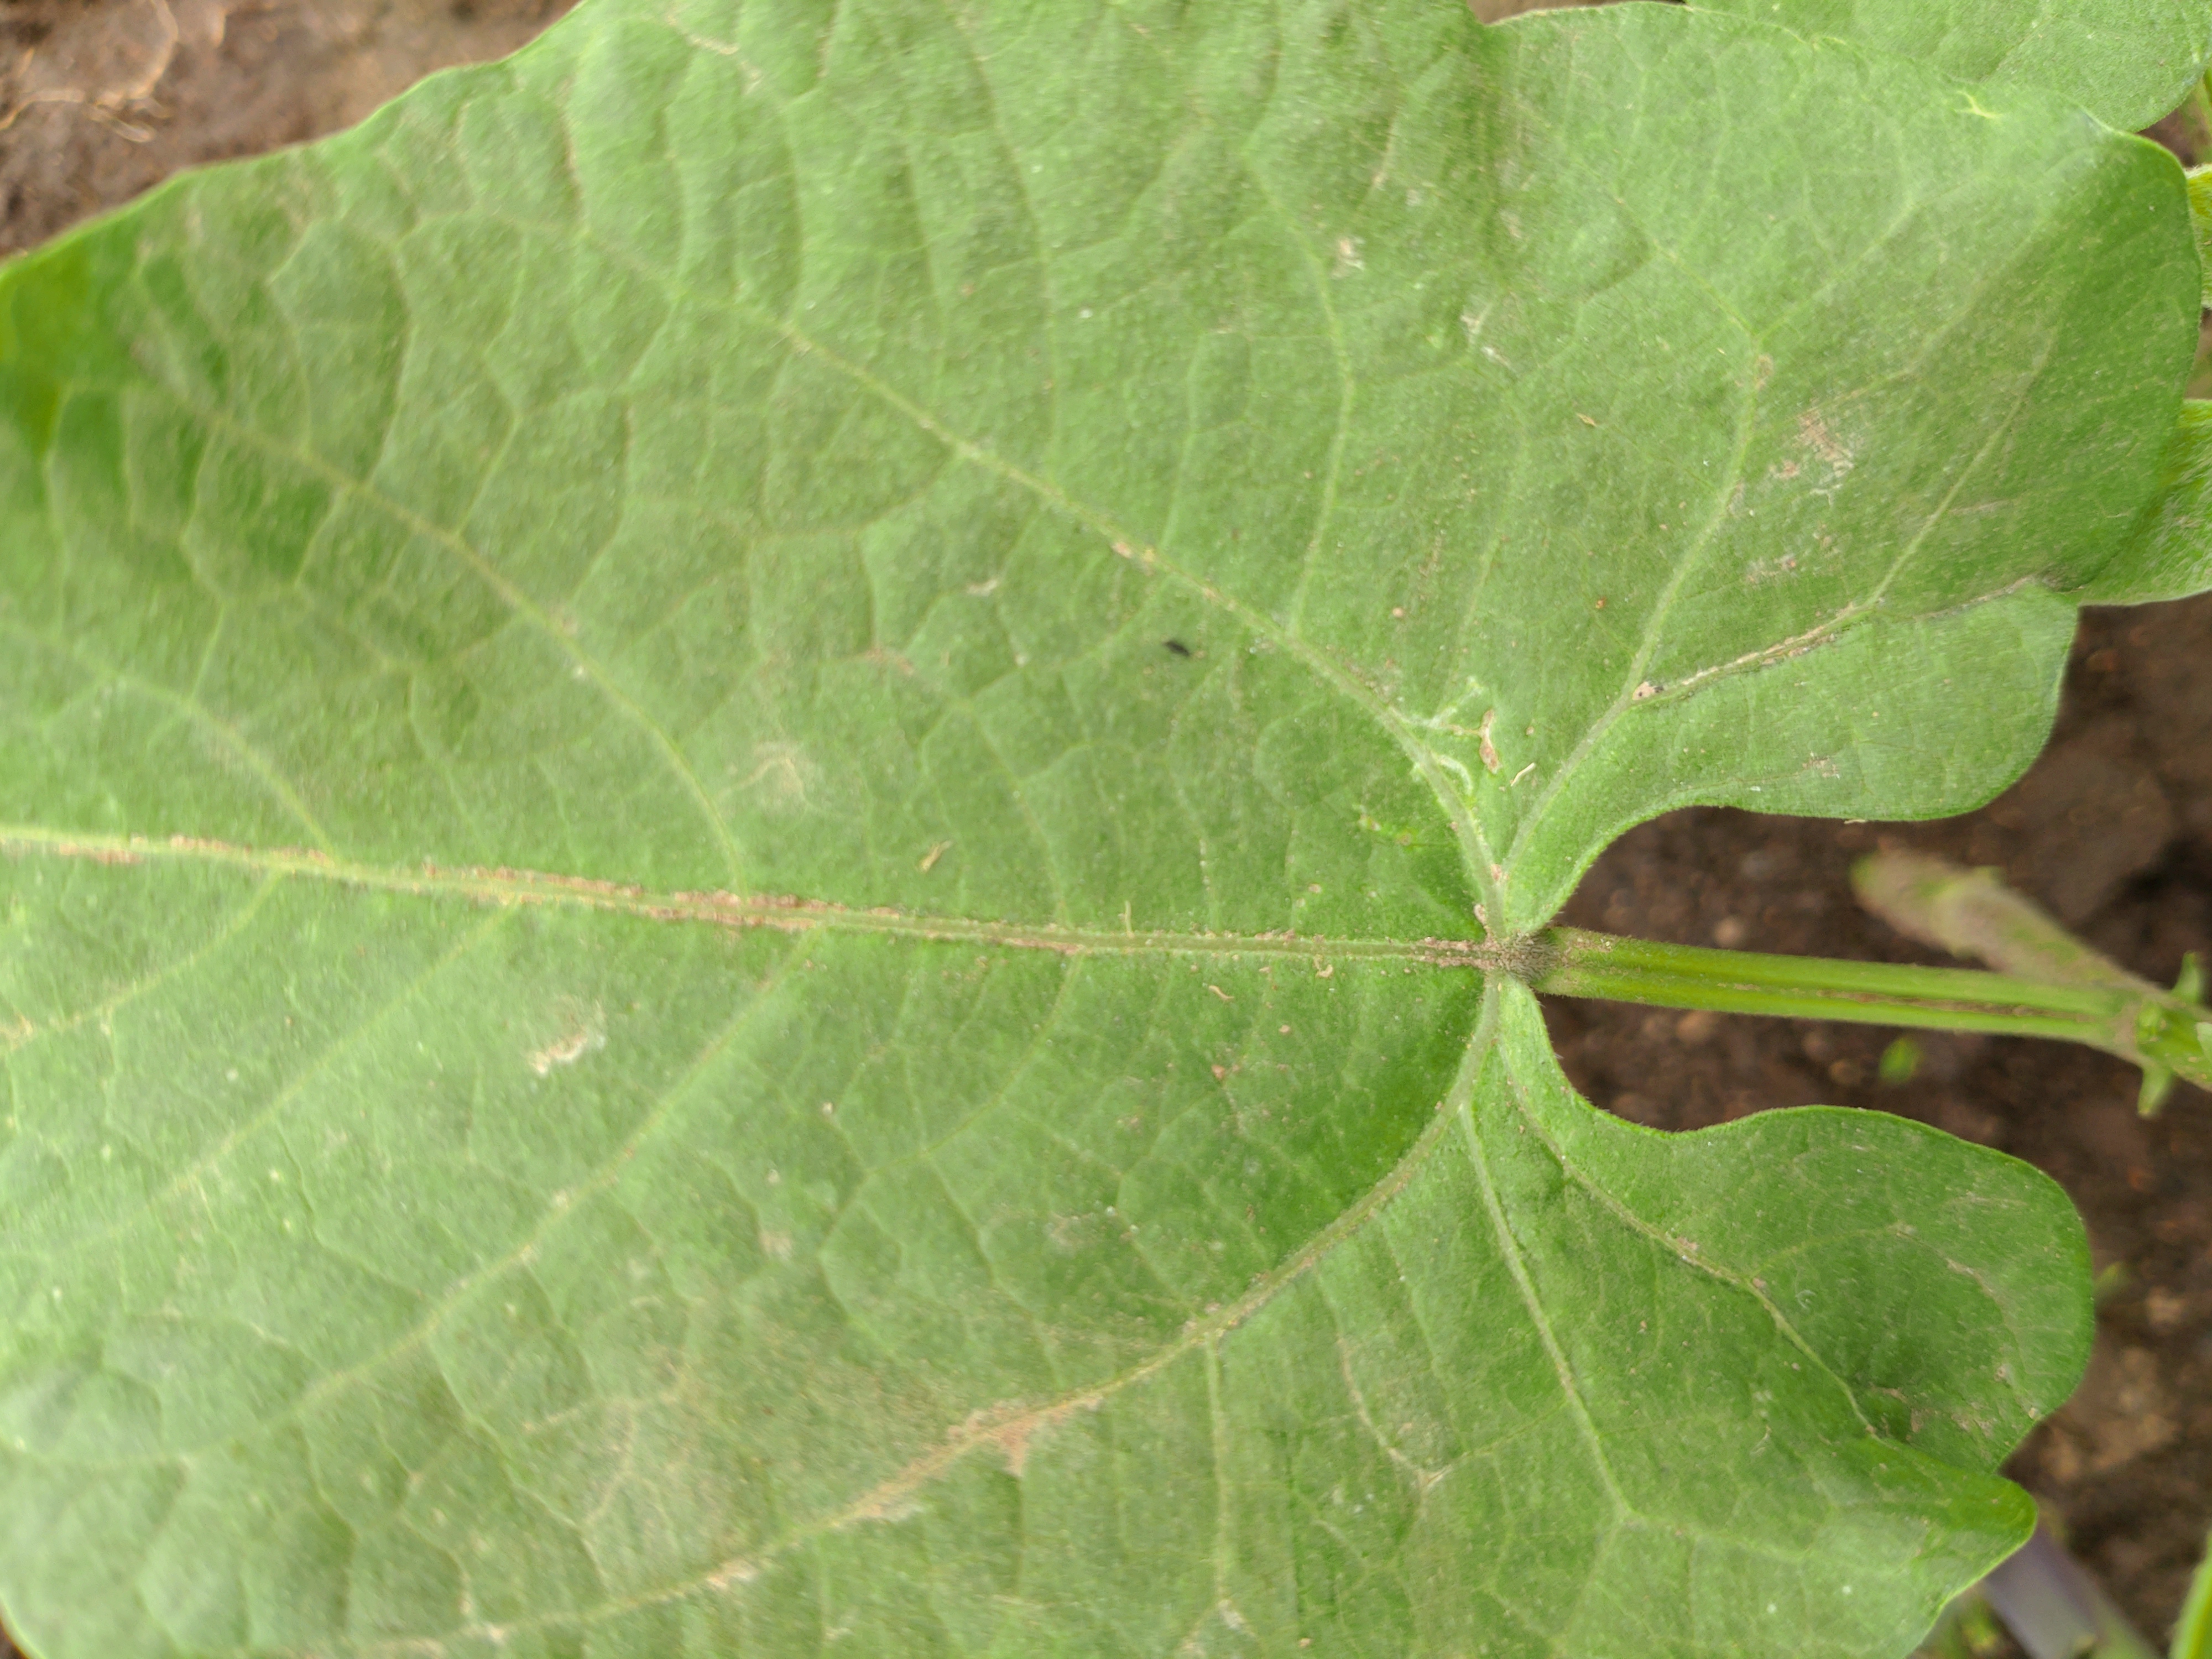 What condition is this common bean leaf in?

healthy
